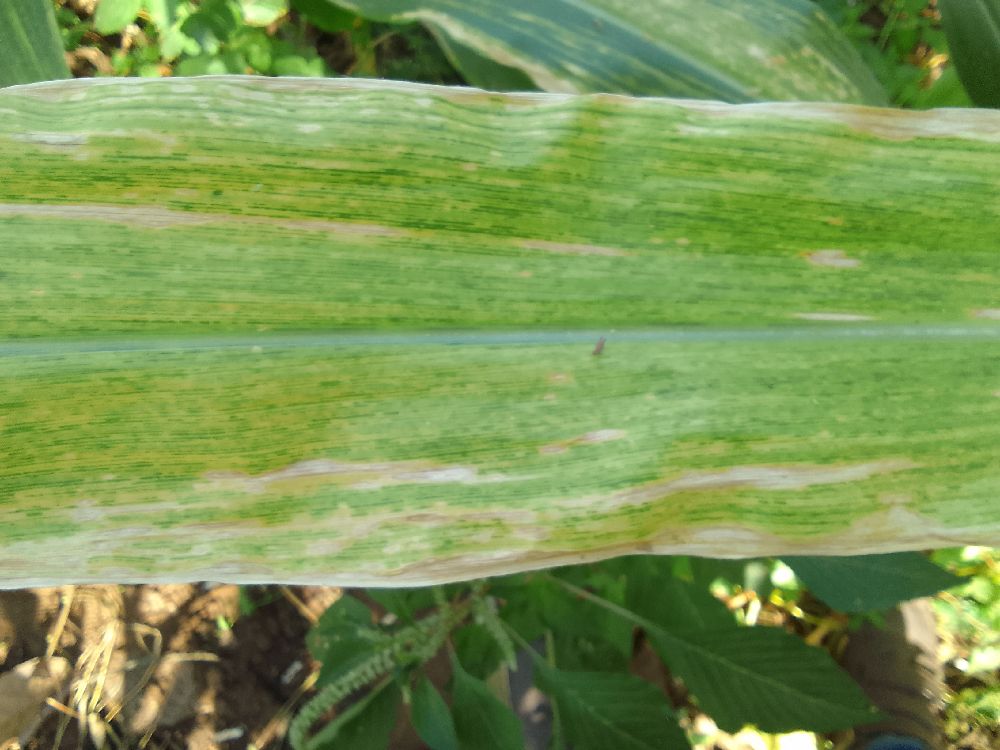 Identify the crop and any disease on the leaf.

maize, maize lethal necrosis
